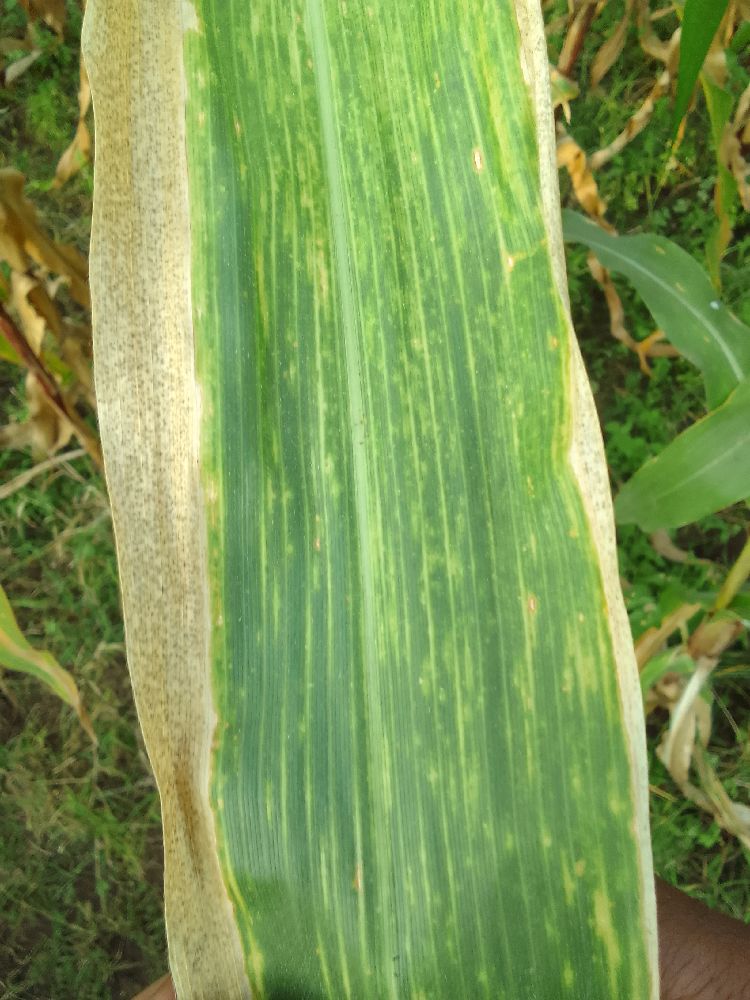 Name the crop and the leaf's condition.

maize, maize lethal necrosis
